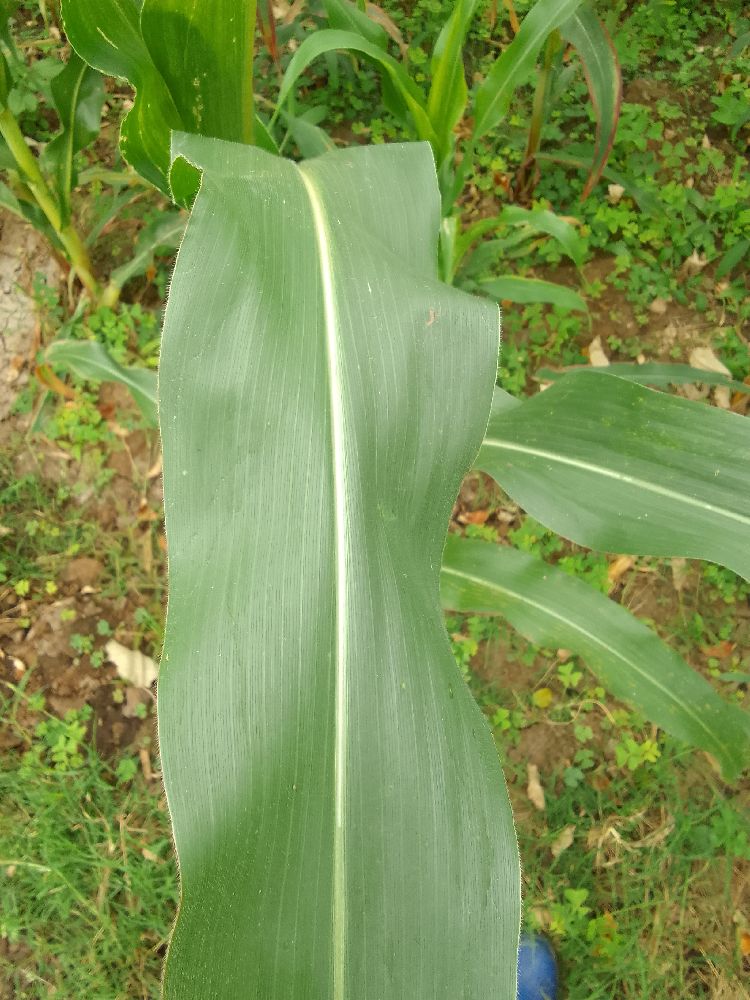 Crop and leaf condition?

maize, healthy
